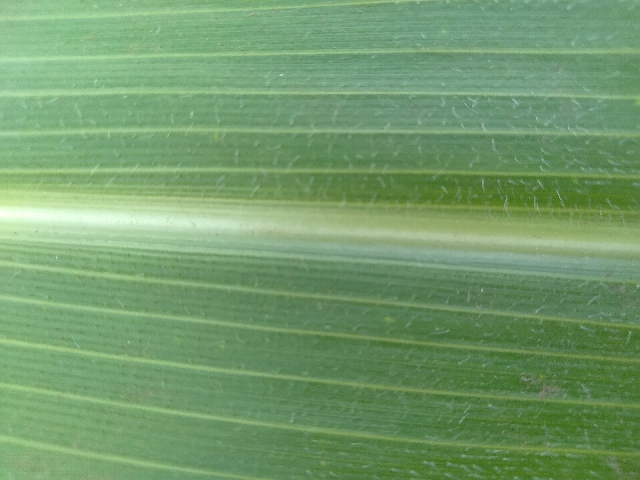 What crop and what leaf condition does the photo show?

maize, healthy
